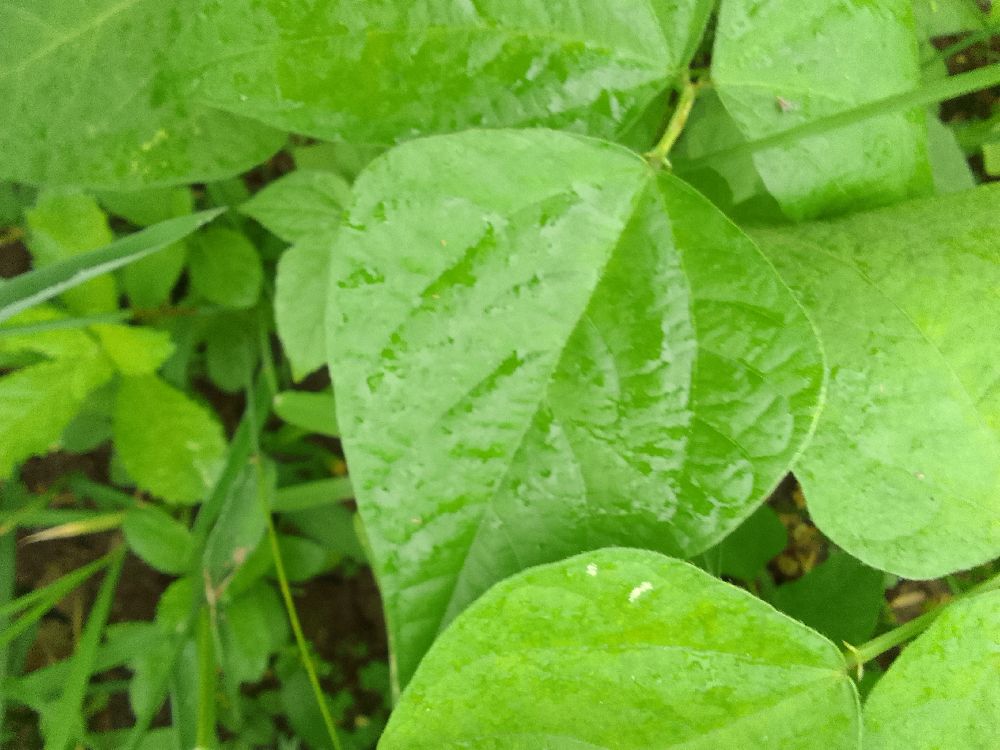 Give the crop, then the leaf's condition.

common bean, healthy
